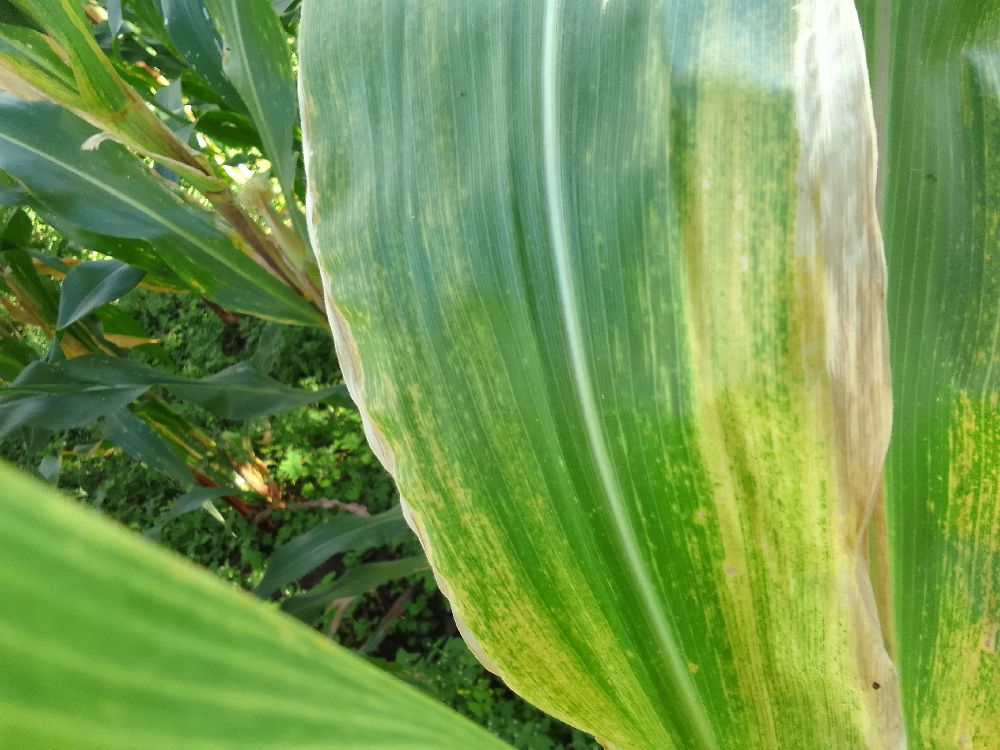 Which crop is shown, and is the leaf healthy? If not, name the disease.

maize, maize lethal necrosis
